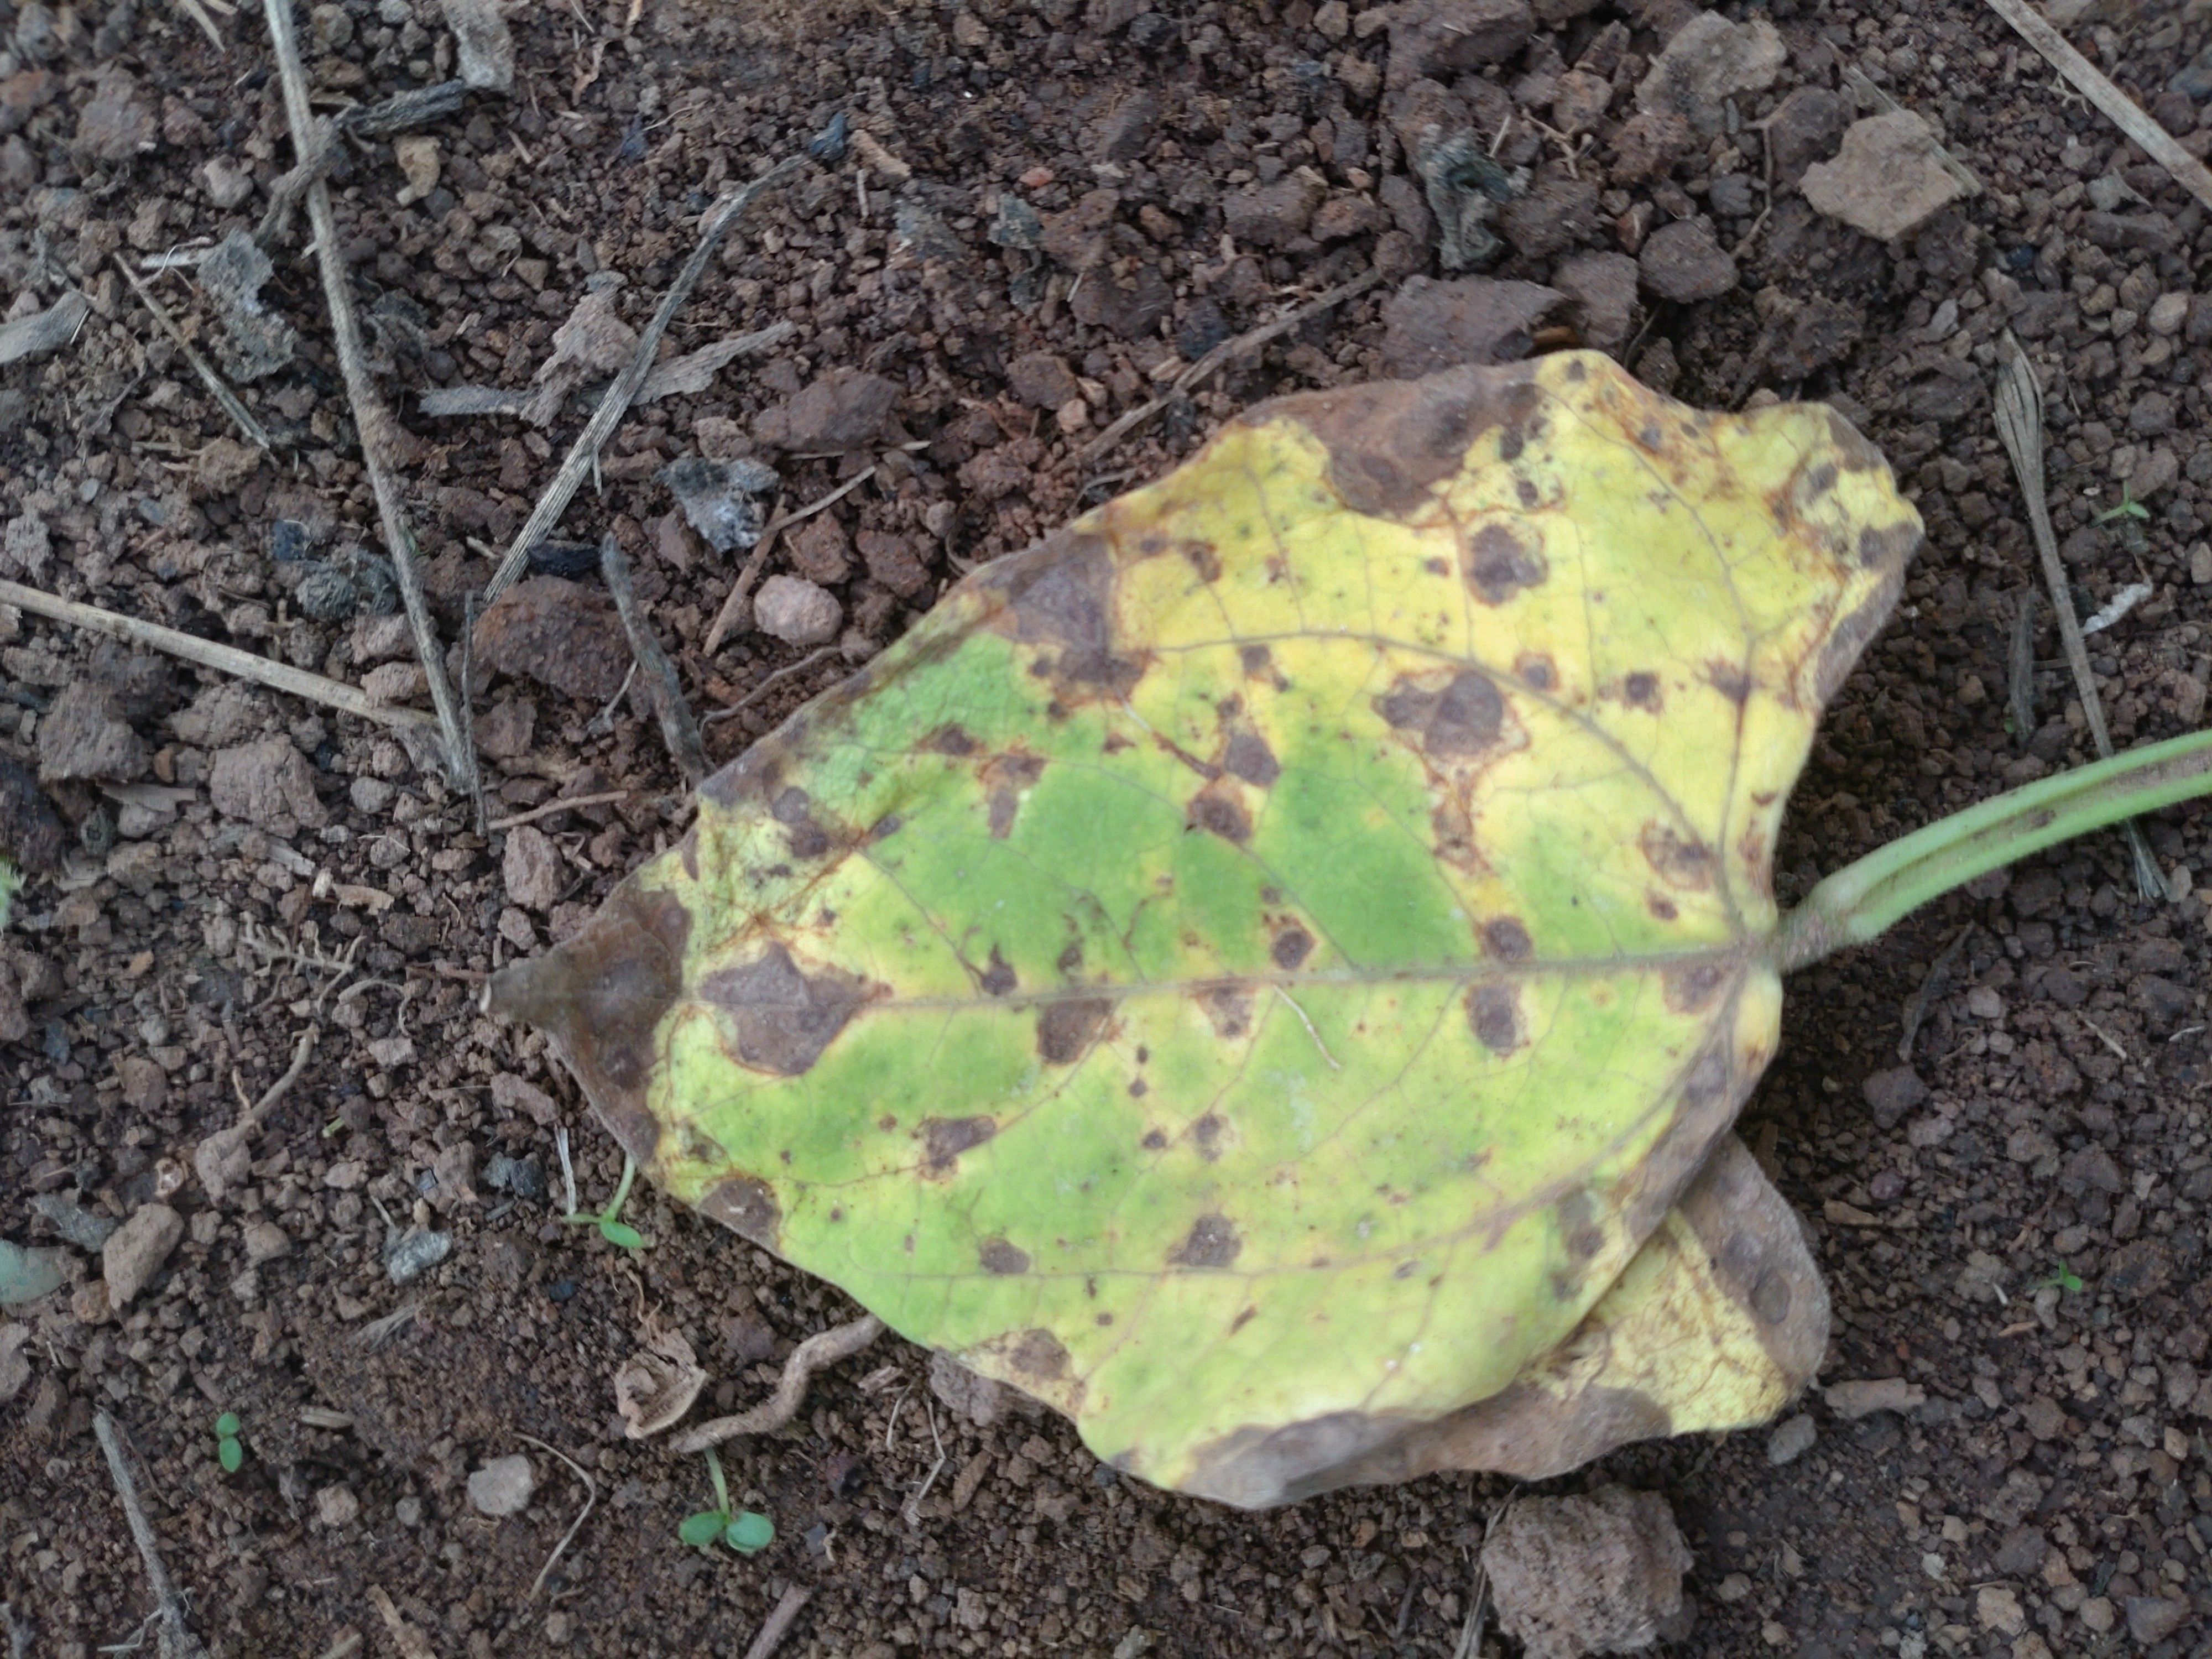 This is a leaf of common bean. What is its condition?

rust
